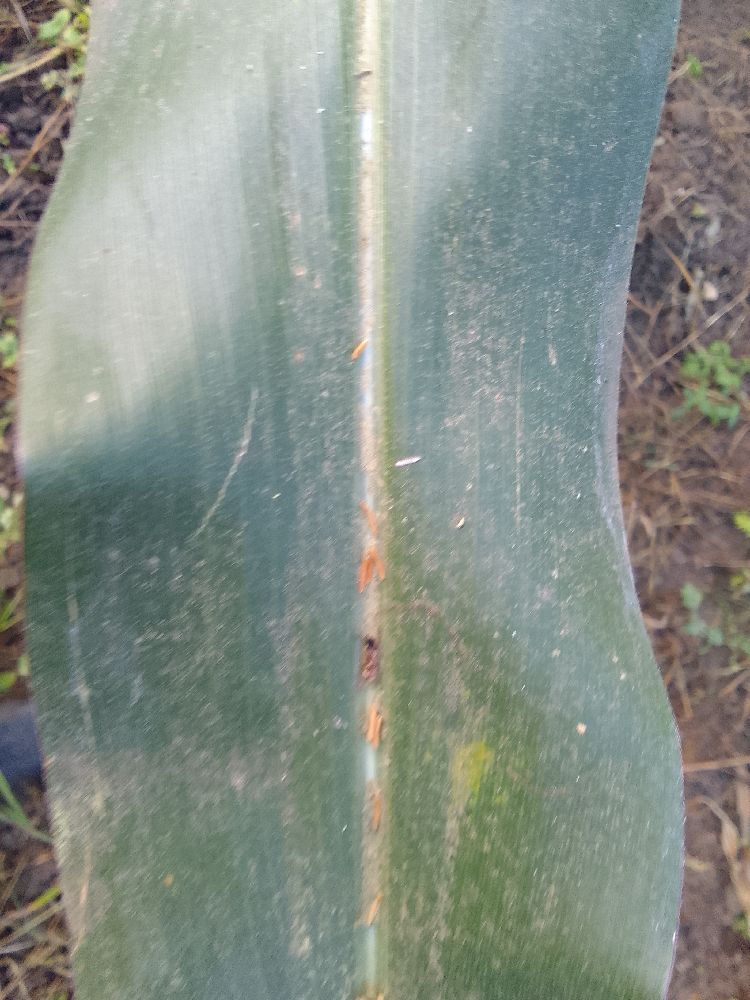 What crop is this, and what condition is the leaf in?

maize, healthy
